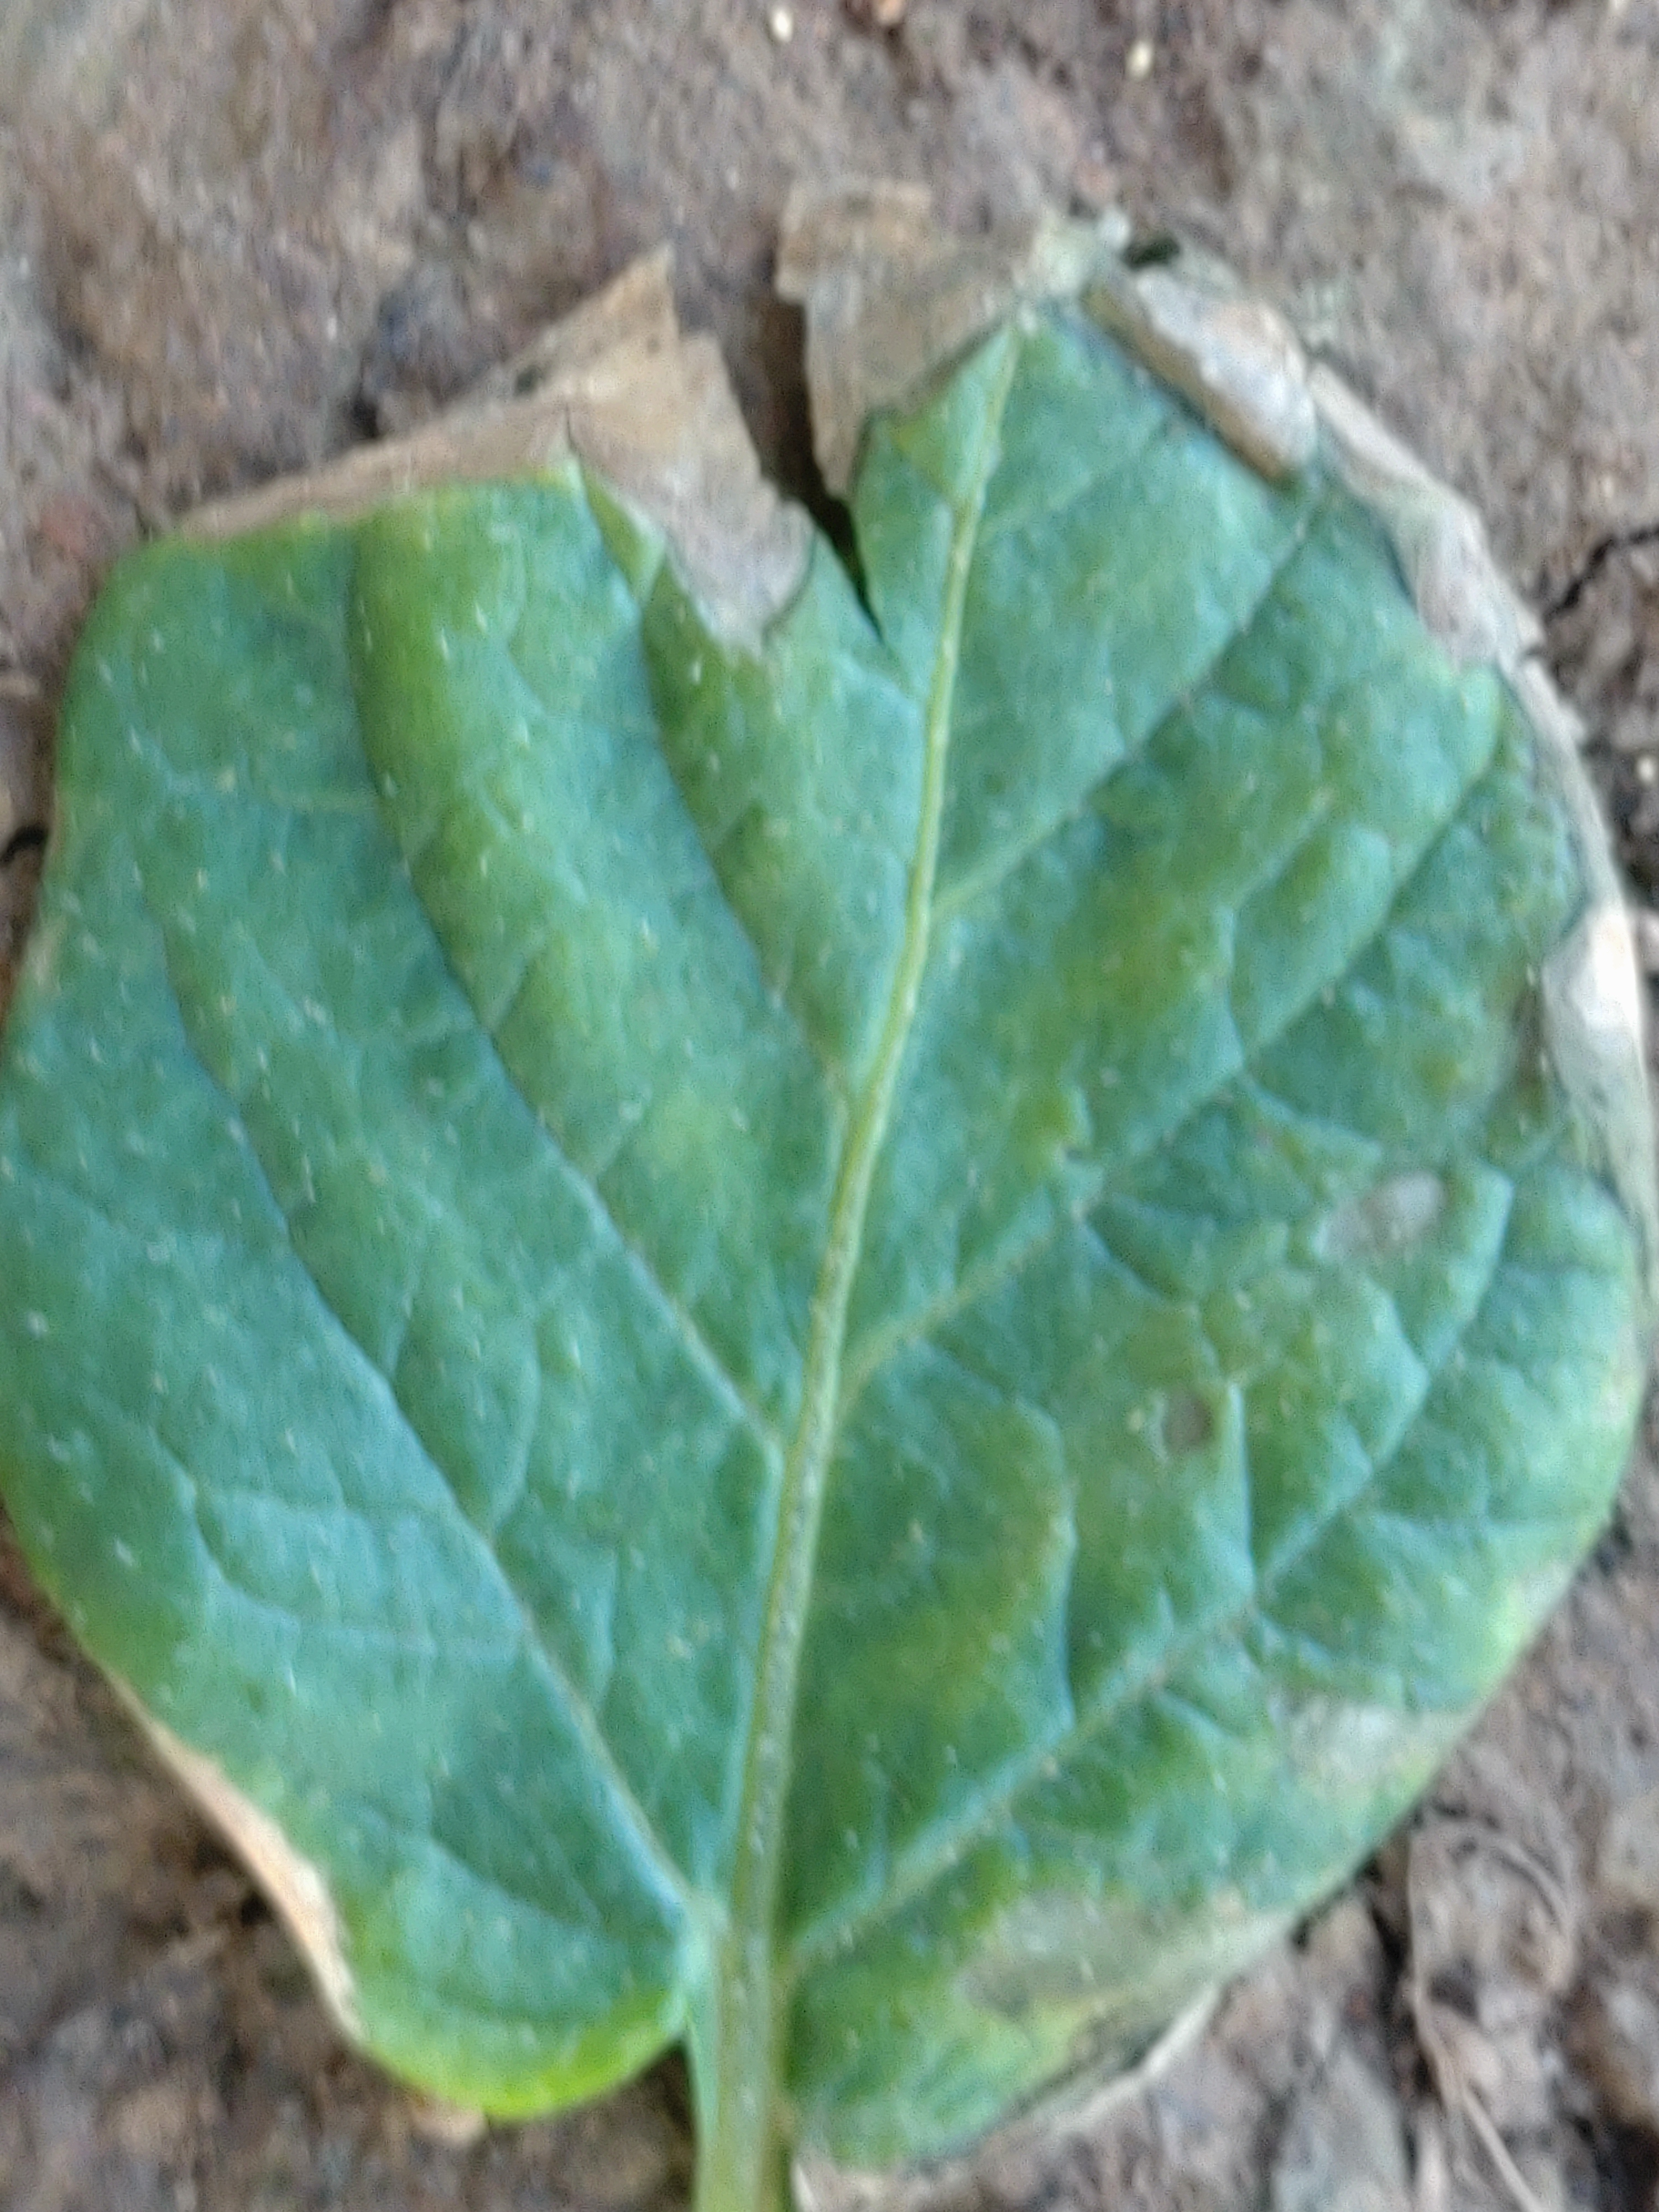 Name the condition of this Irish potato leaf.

early blight
